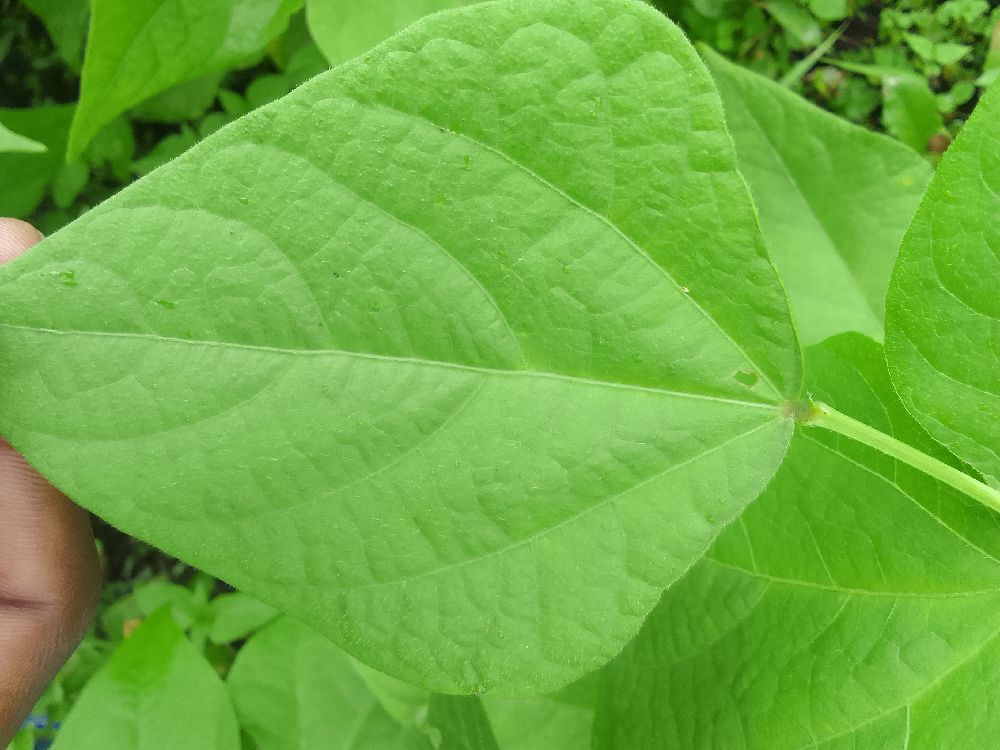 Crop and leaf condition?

common bean, healthy
